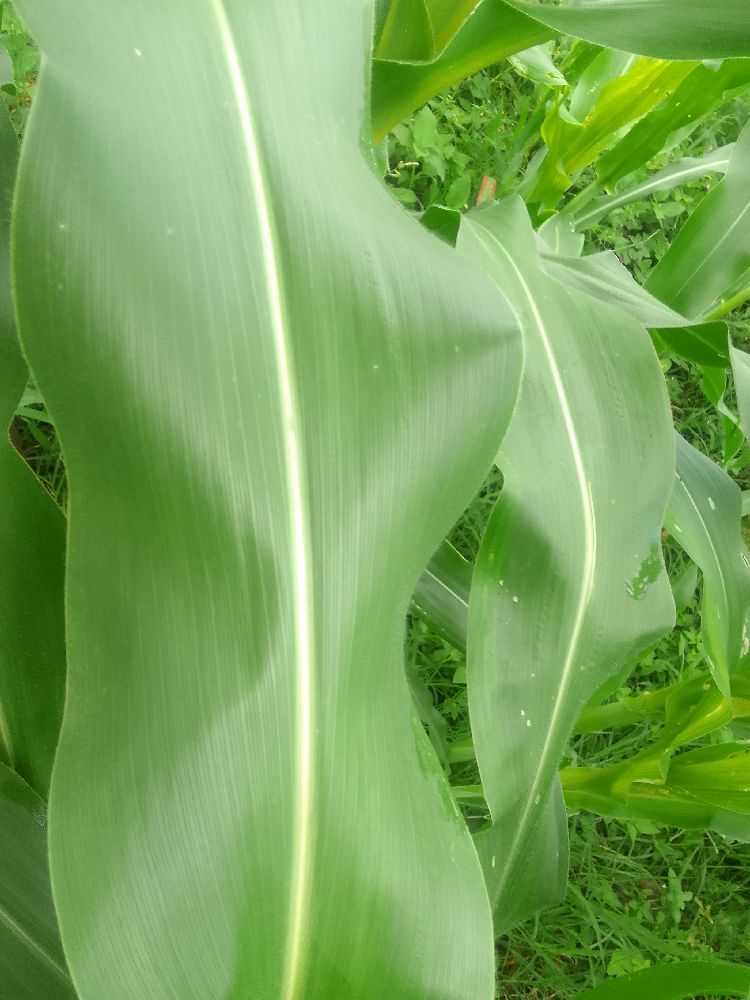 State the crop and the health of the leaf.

maize, healthy
